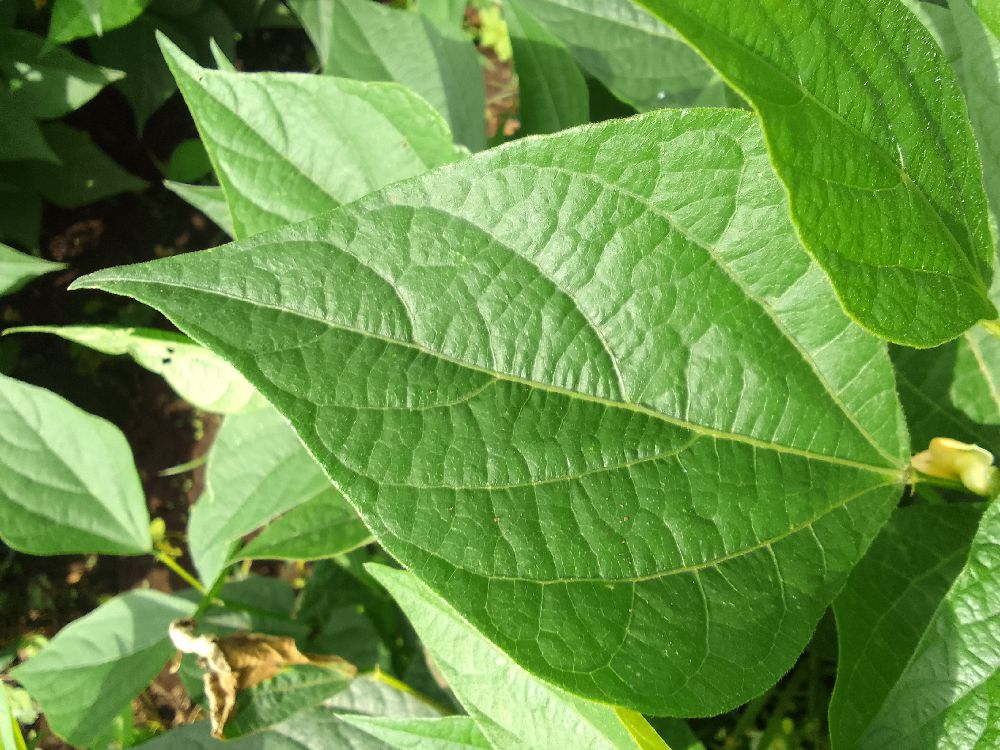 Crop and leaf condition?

common bean, healthy
